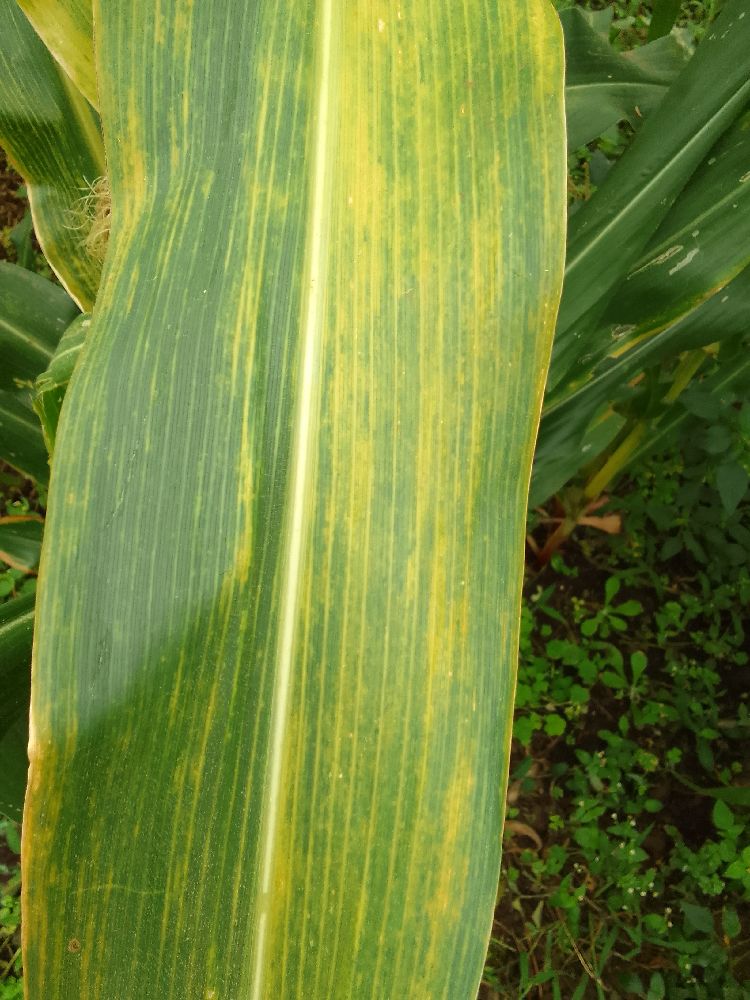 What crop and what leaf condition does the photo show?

maize, maize lethal necrosis
